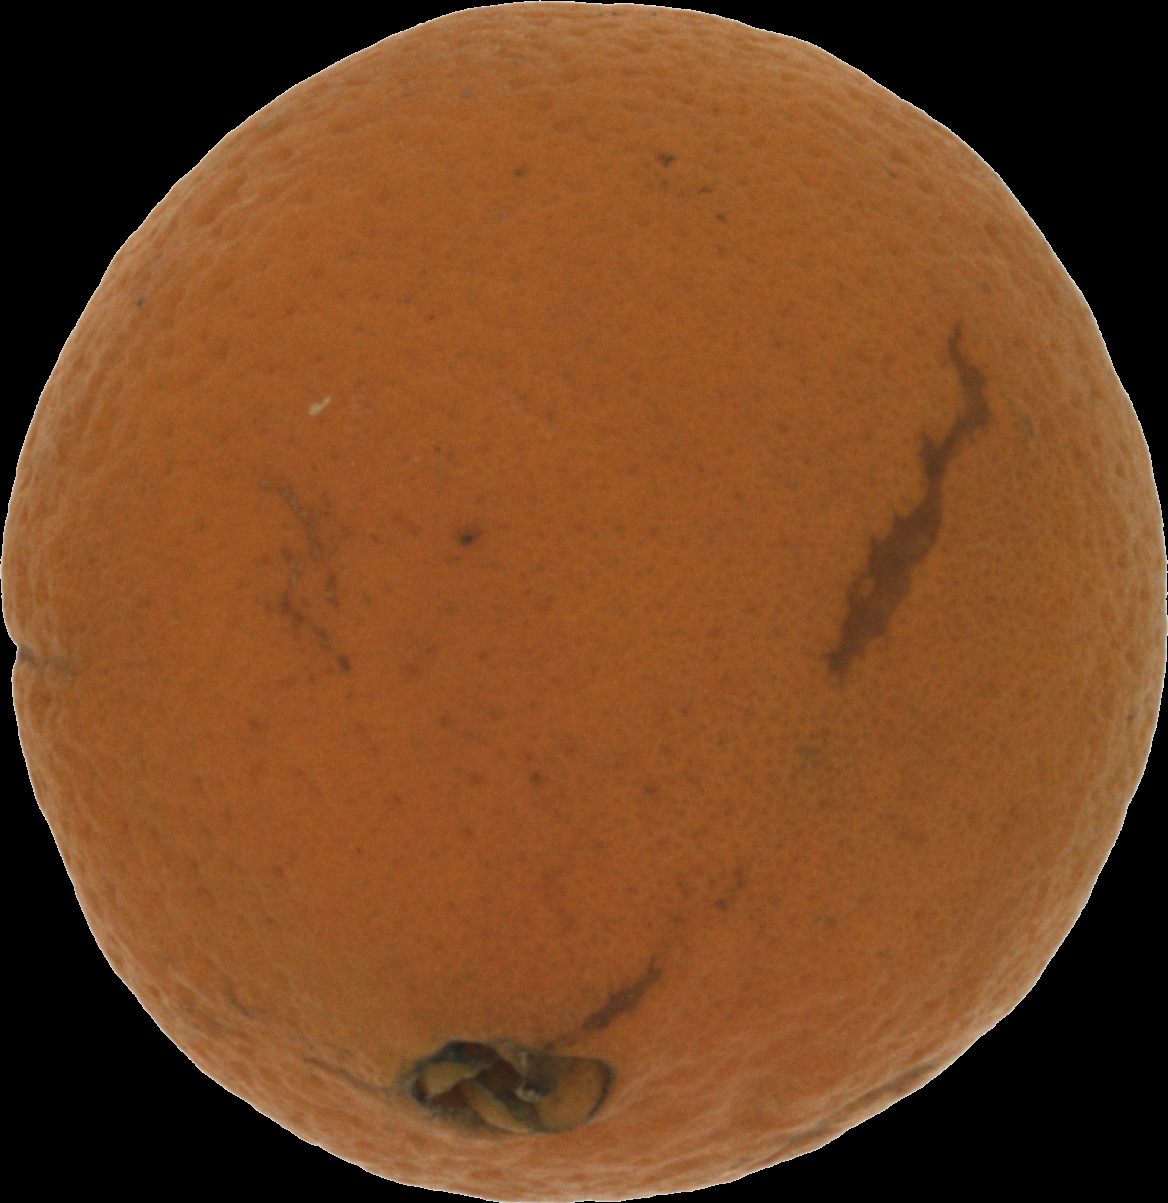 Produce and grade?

orange, bad
